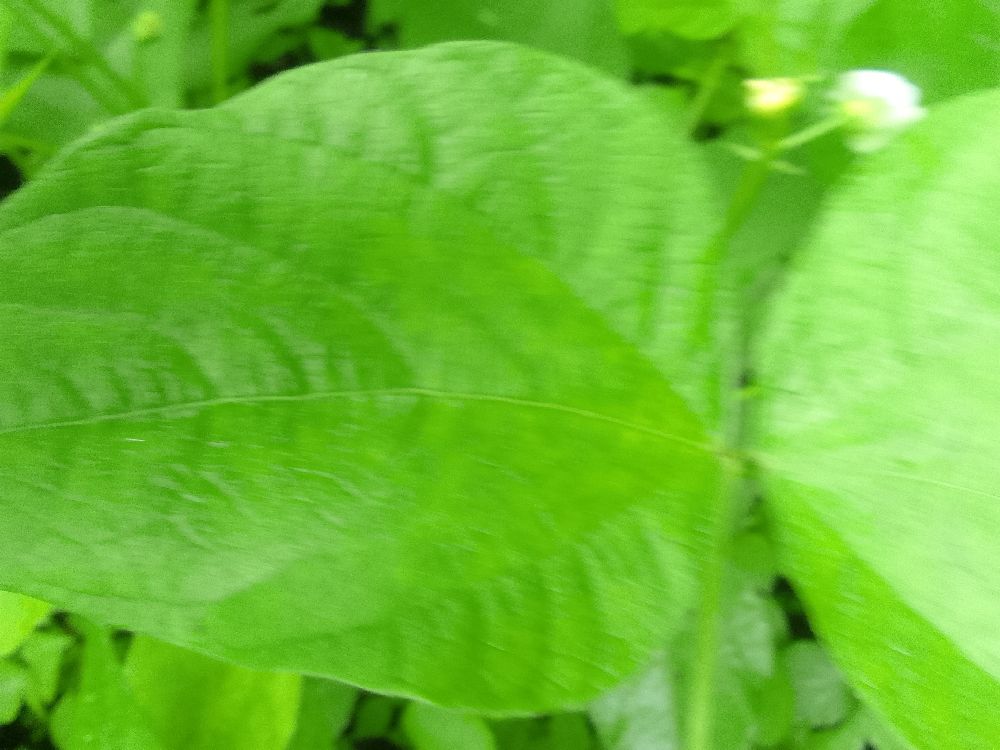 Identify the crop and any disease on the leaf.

common bean, healthy
